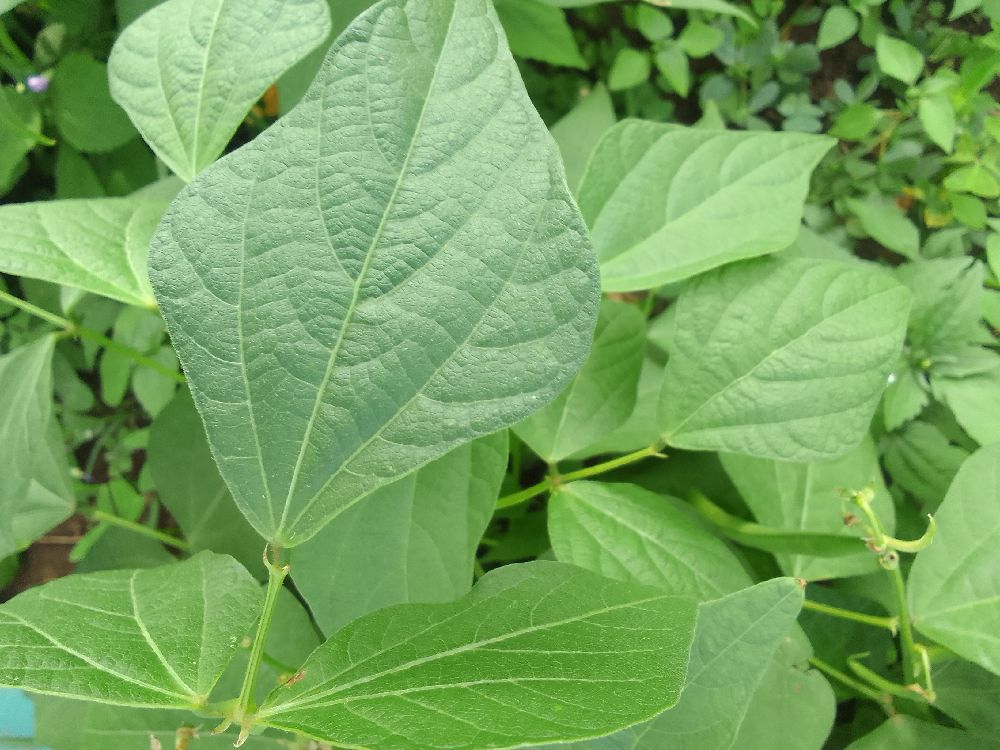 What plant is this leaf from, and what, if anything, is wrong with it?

common bean, healthy
